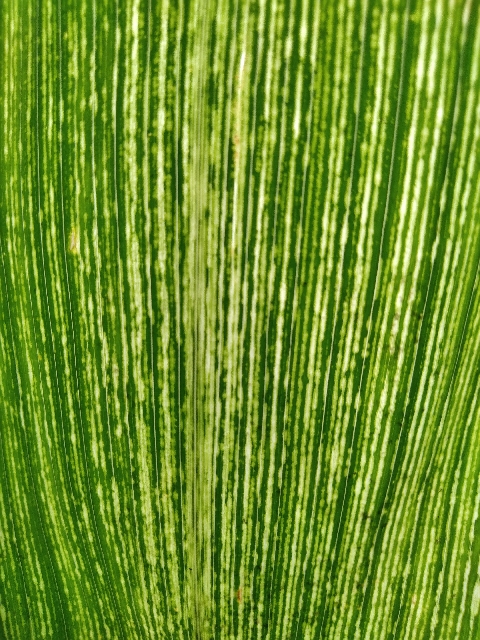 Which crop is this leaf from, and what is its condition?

maize, maize streak virus
